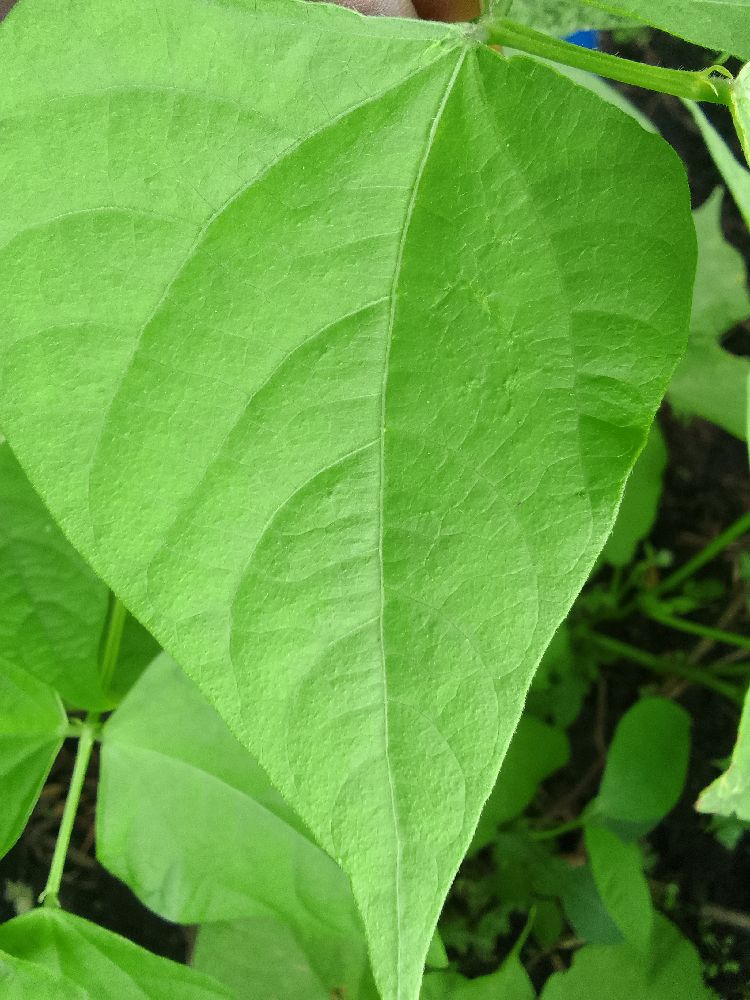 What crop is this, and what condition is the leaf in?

common bean, healthy
